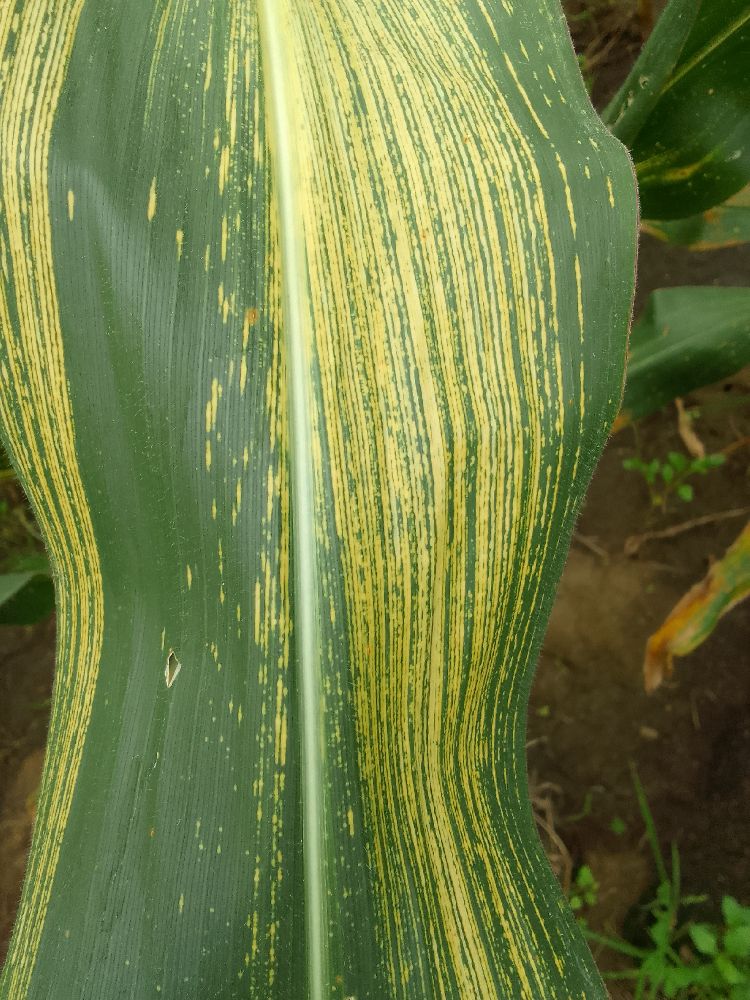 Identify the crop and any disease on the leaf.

maize, maize streak virus
